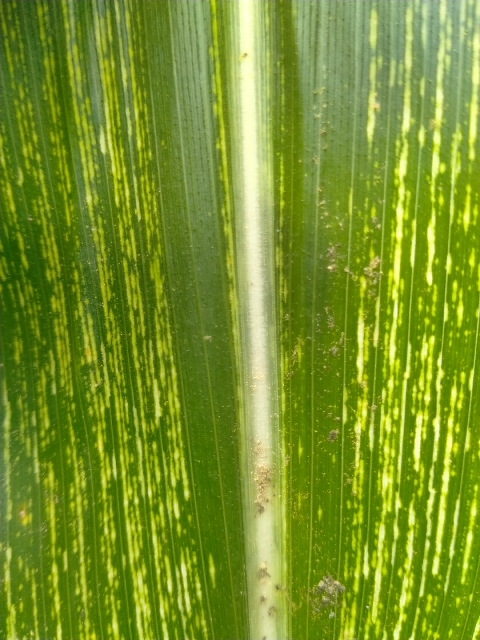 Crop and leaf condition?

maize, maize streak virus
